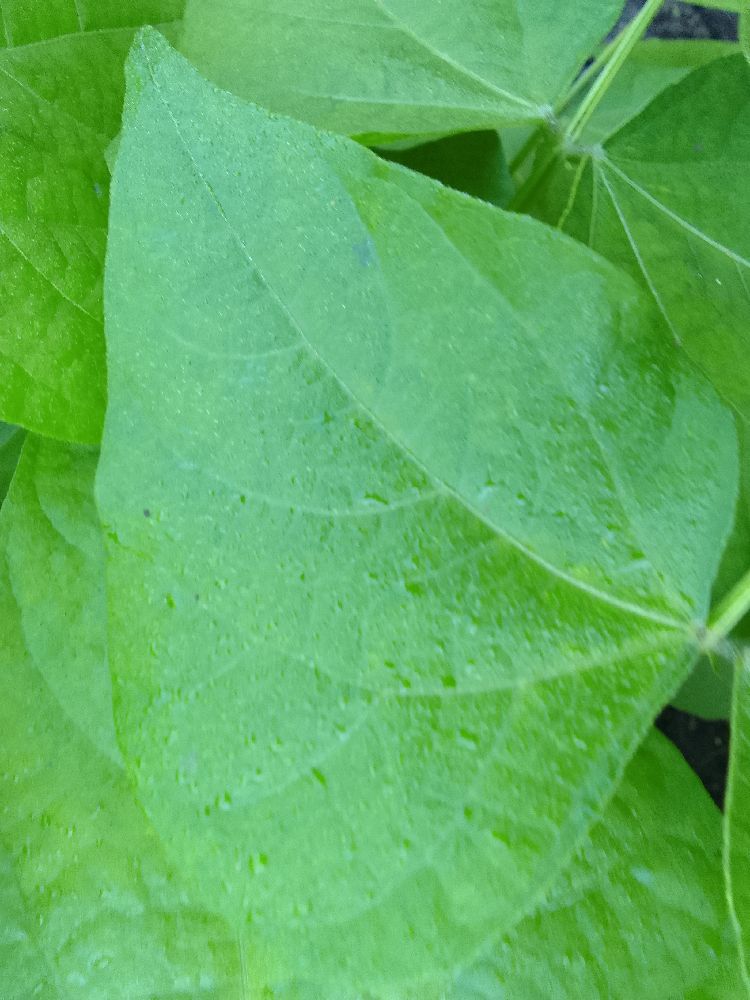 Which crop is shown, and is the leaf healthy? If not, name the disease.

common bean, healthy
